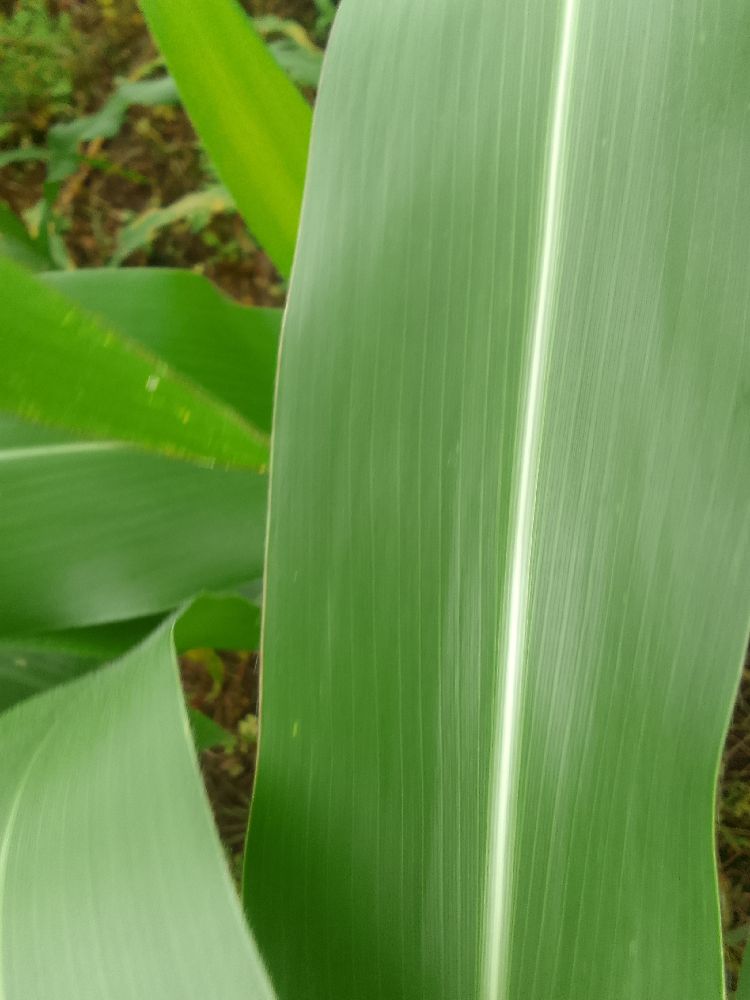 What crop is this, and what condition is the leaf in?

maize, healthy
